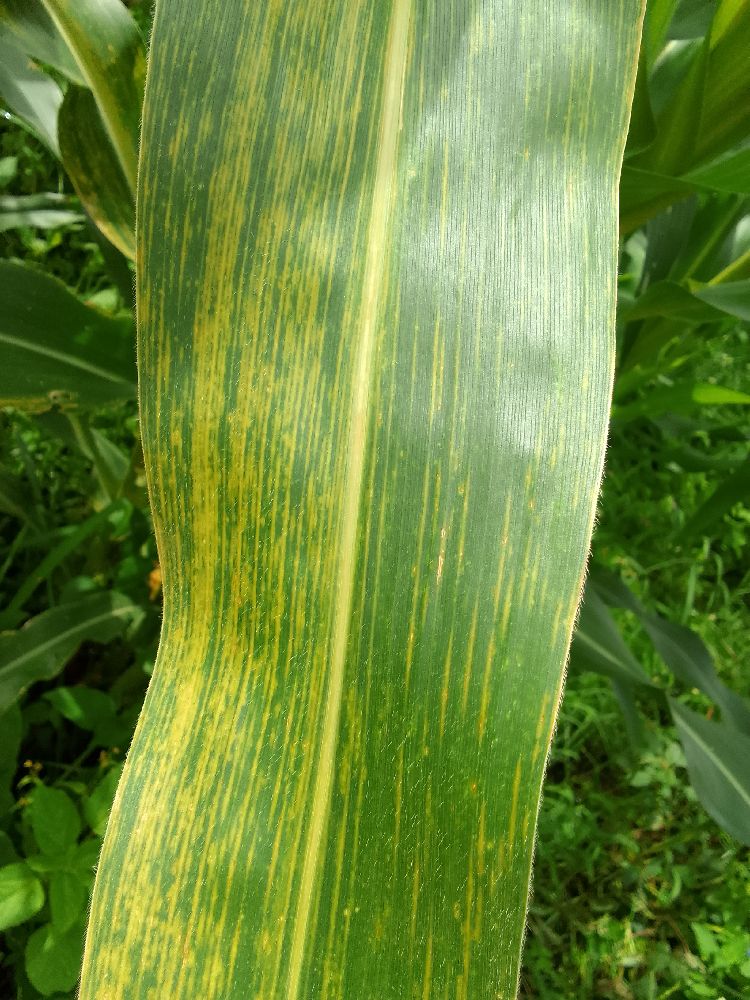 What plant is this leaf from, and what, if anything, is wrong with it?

maize, maize lethal necrosis
